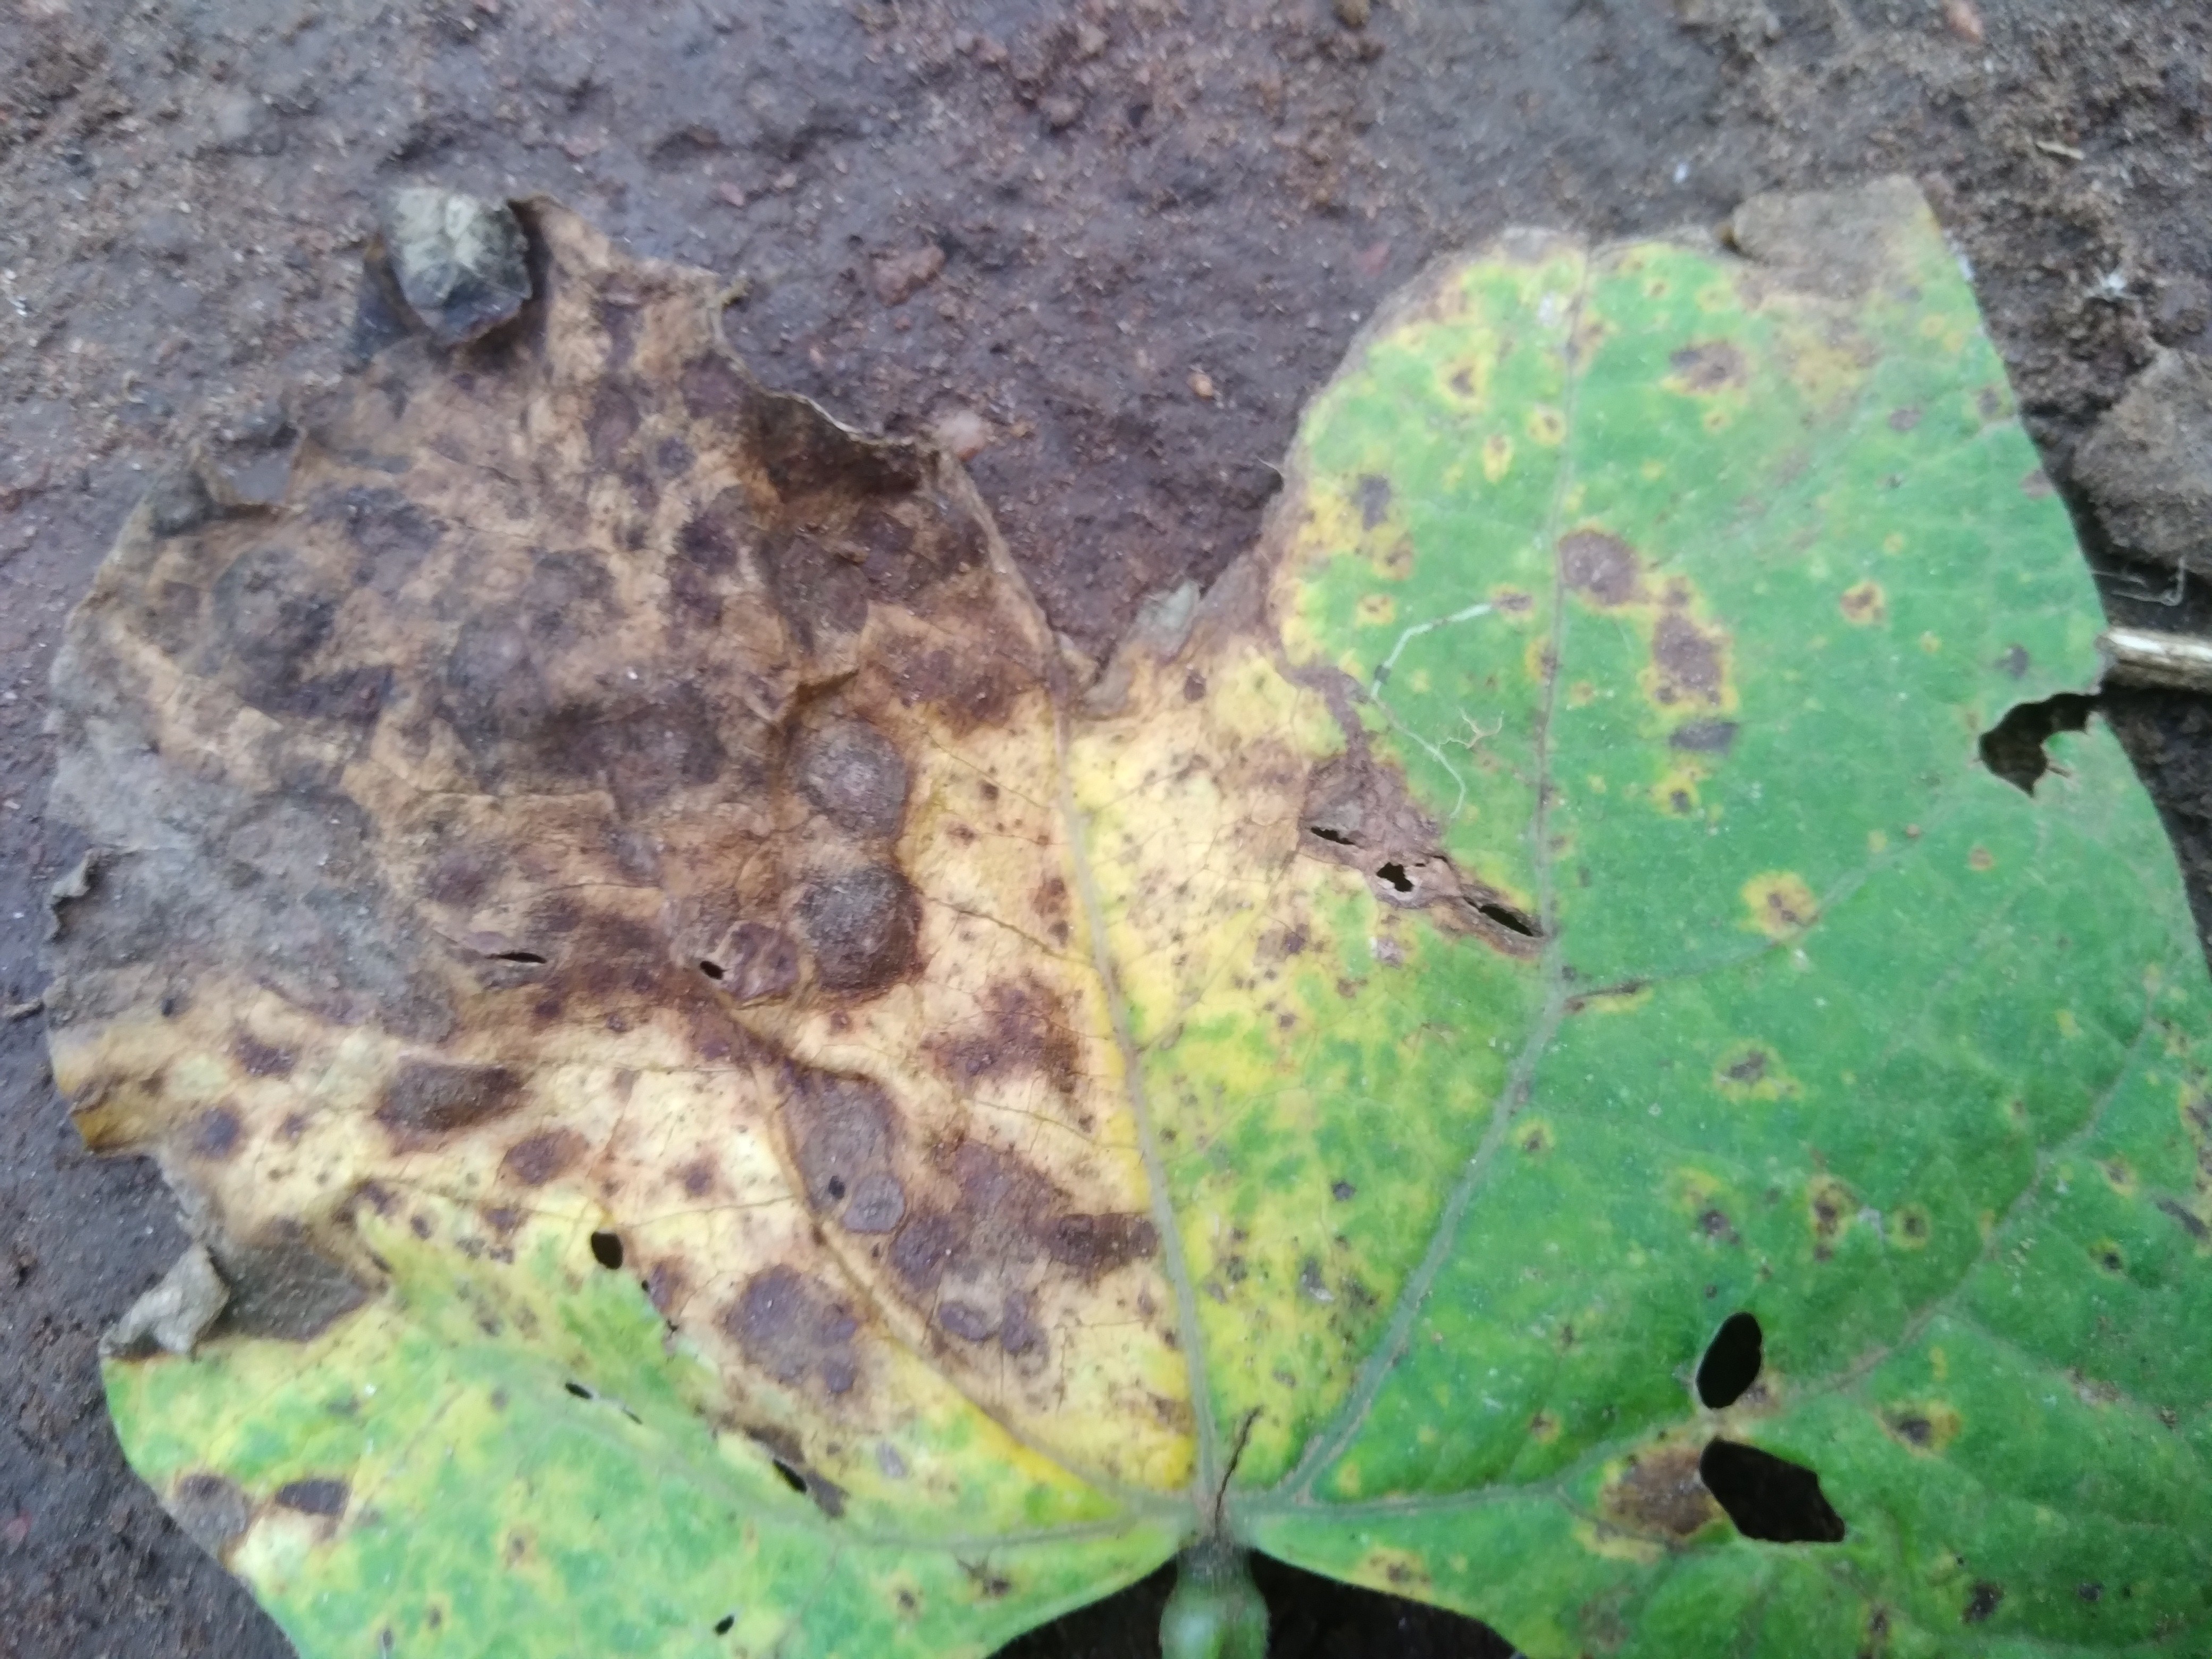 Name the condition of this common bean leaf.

rust
